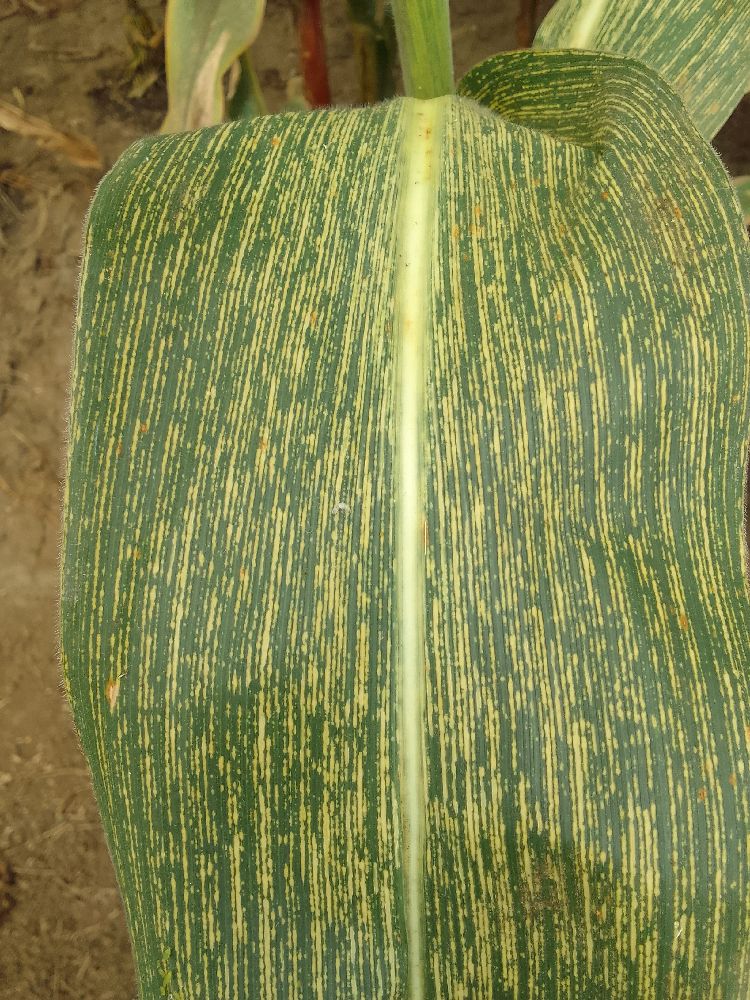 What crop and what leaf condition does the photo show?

maize, maize streak virus
